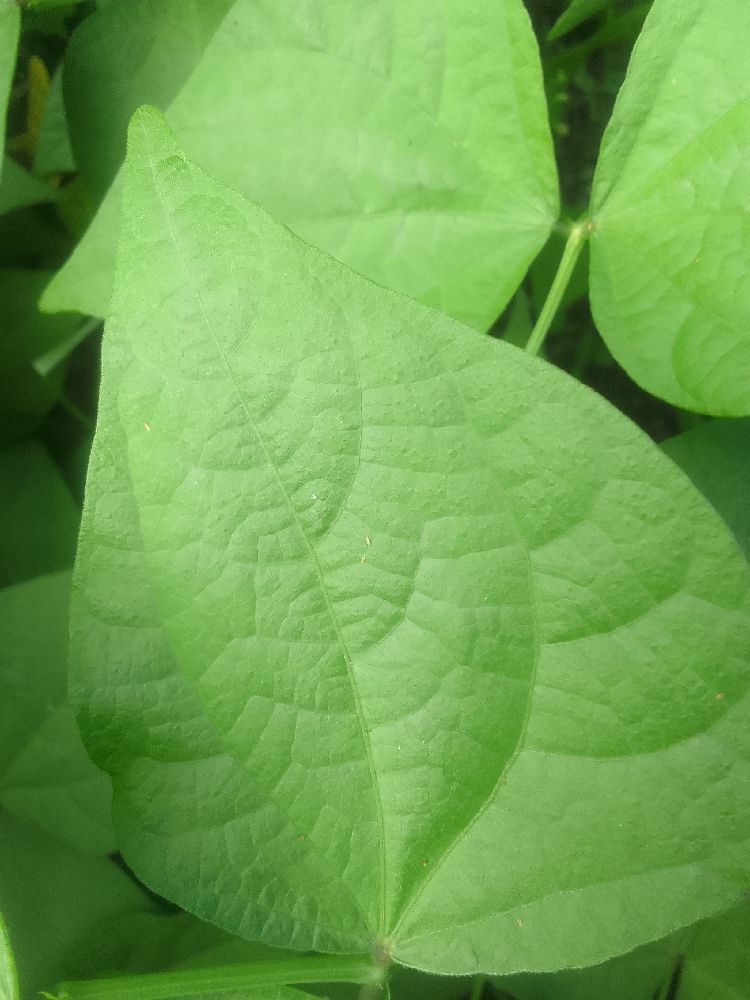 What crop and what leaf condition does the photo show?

common bean, healthy
